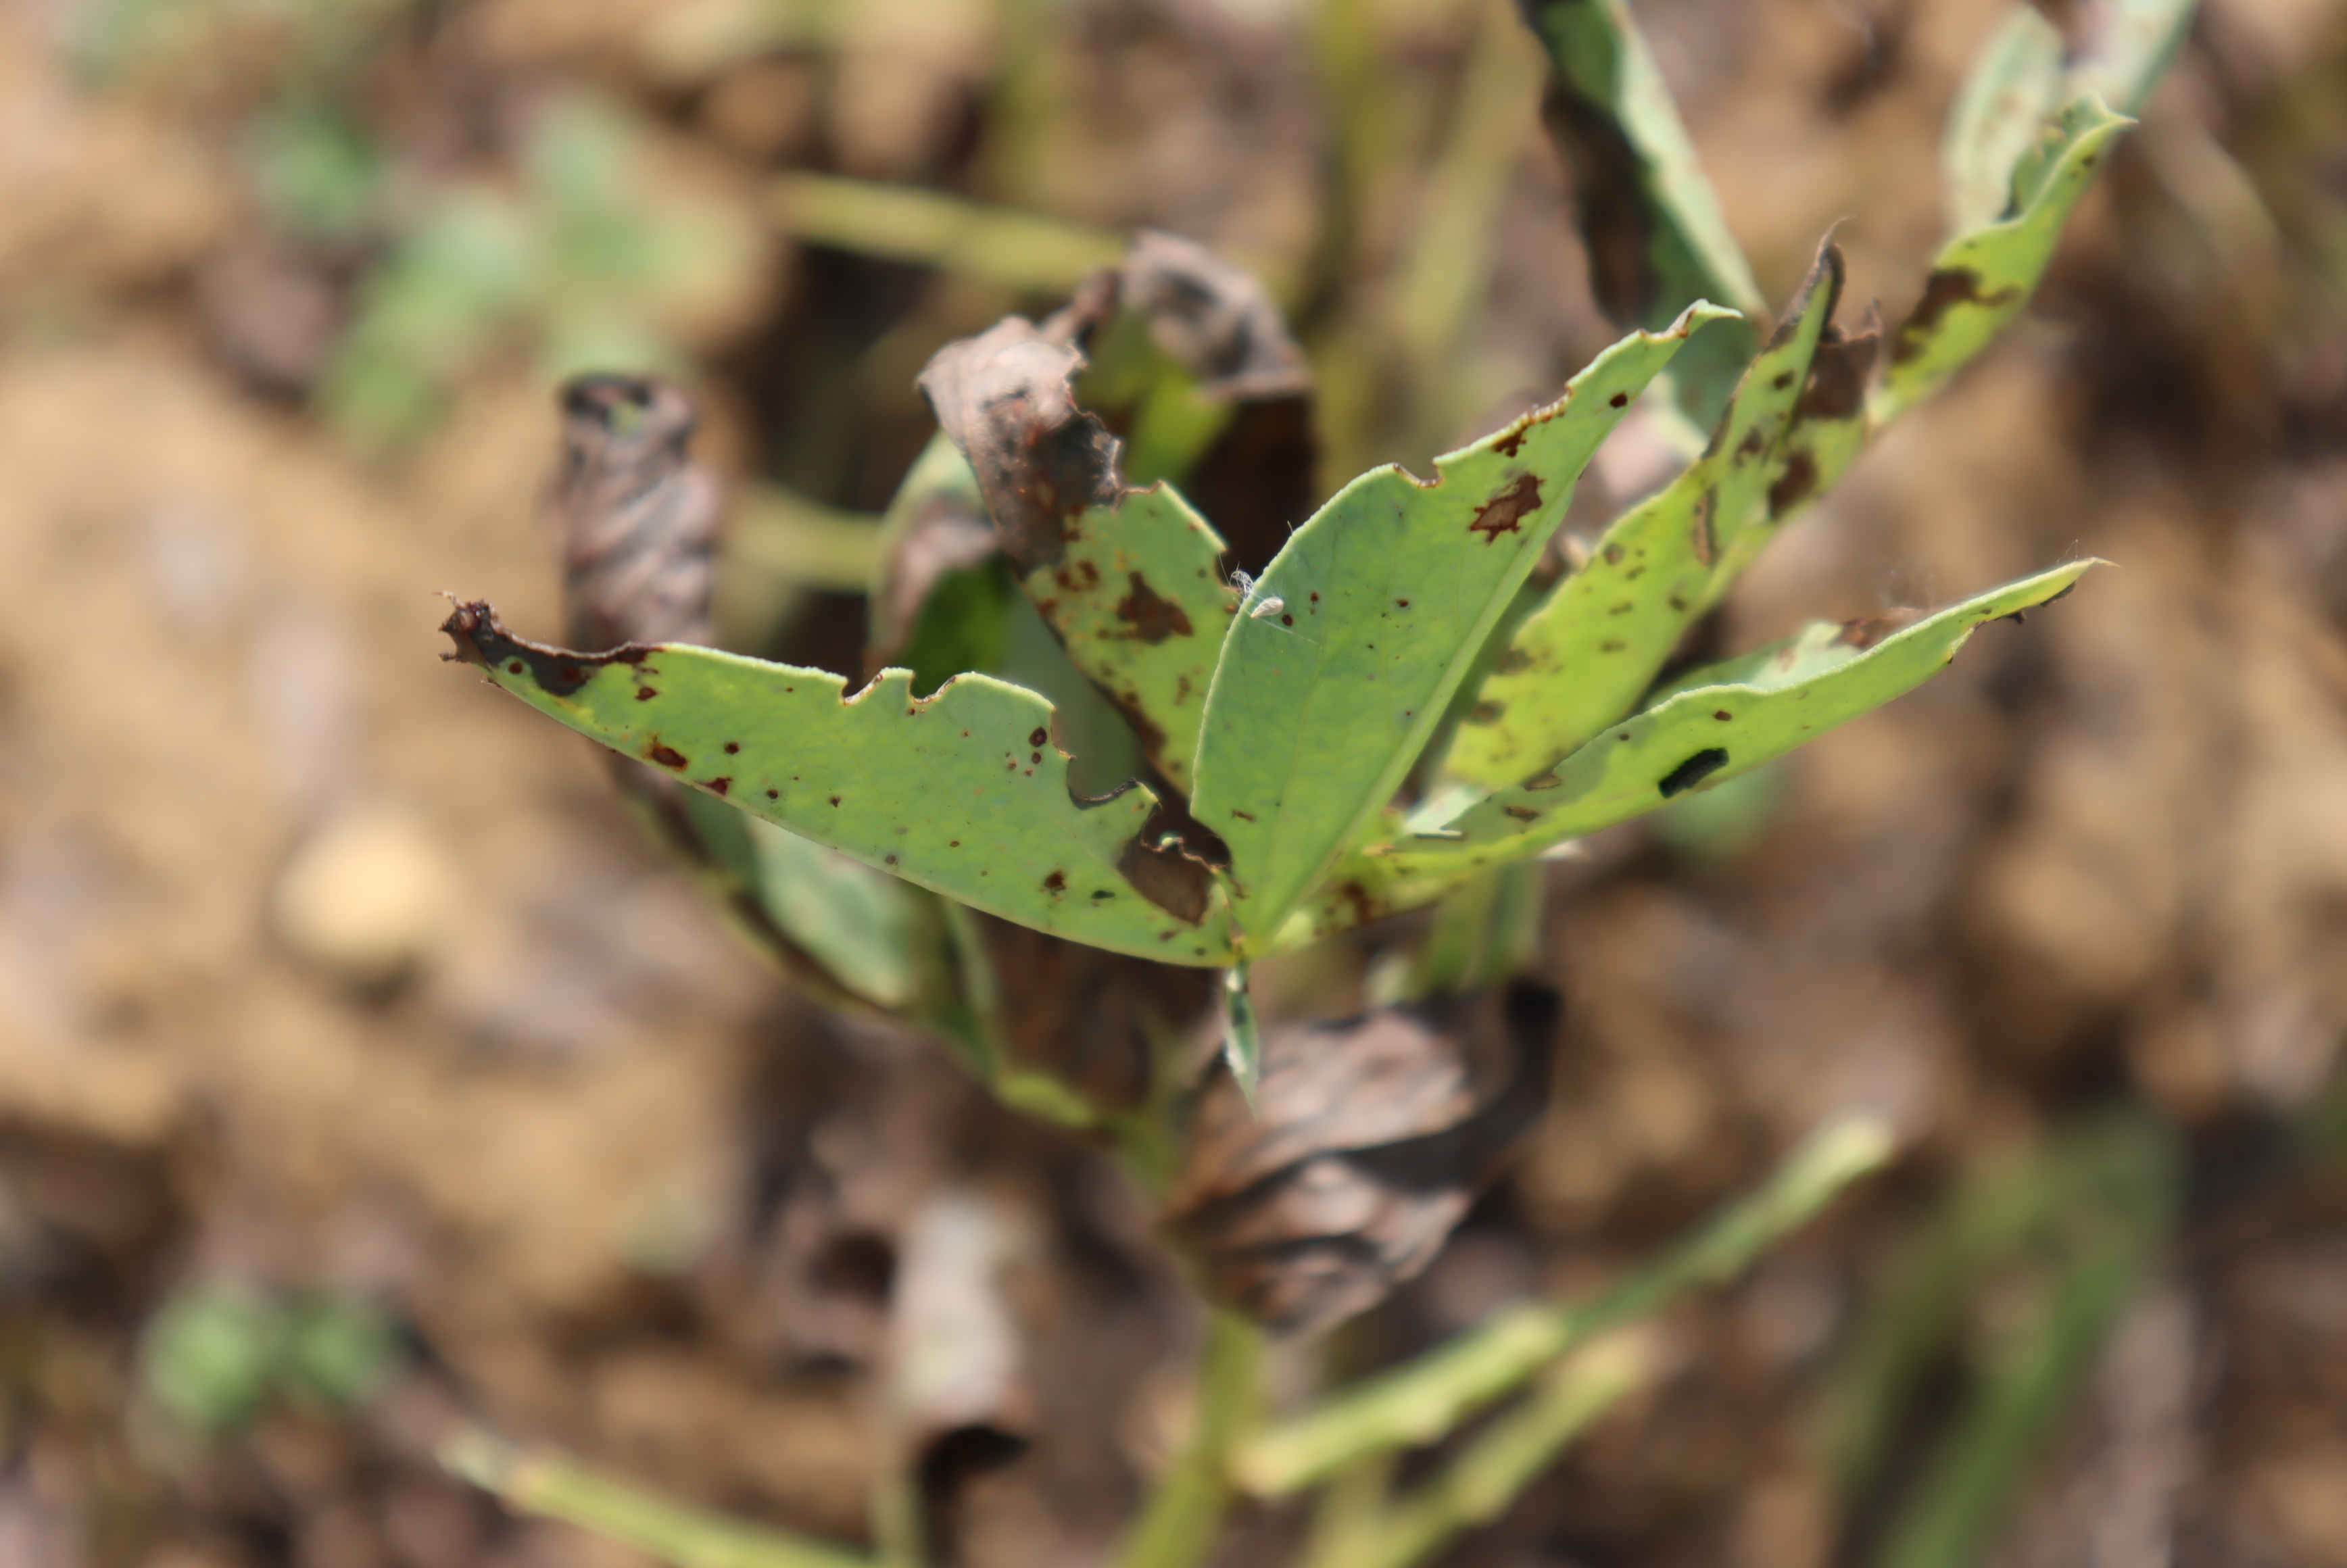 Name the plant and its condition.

faba bean, chocolate spot, rust
